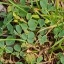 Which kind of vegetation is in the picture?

unstructured weed
